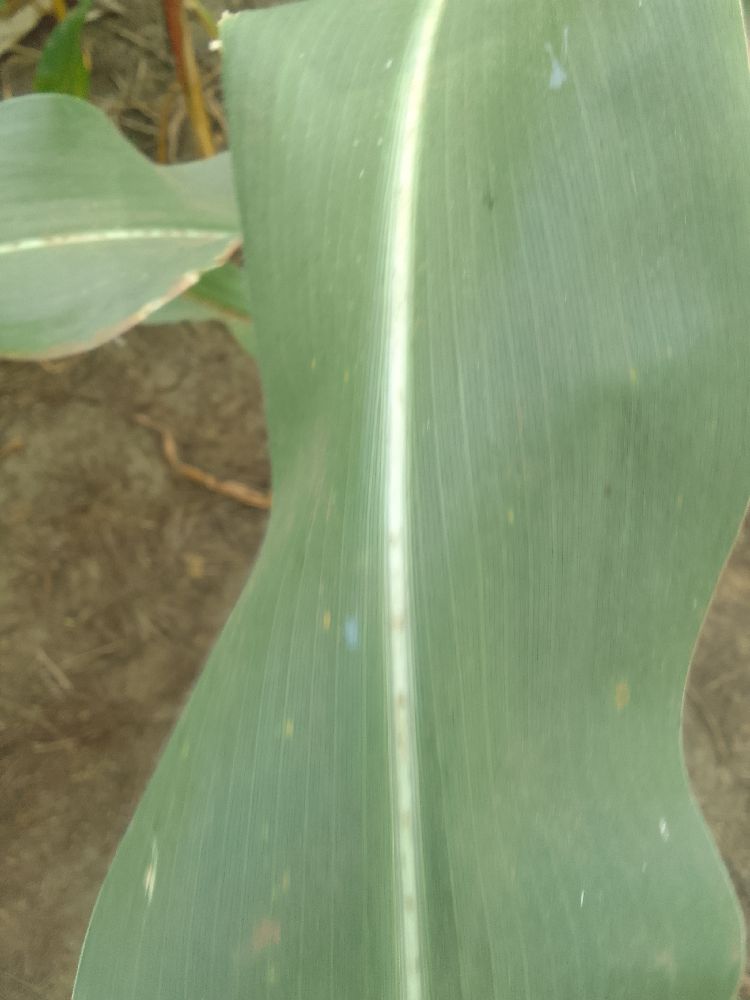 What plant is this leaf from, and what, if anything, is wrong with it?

maize, healthy
